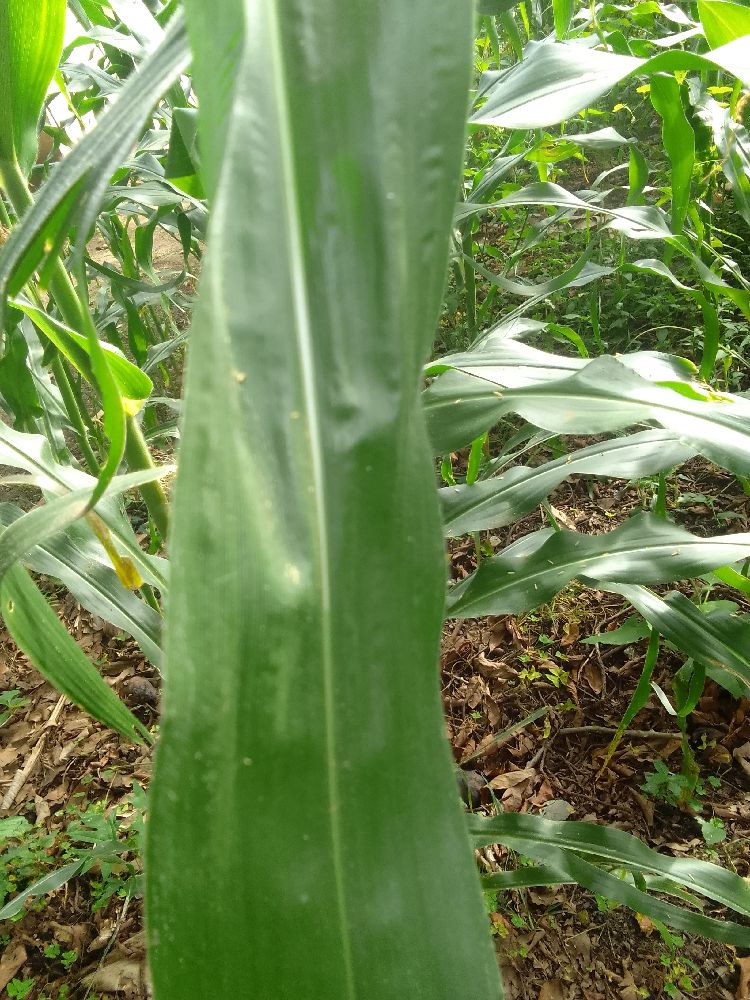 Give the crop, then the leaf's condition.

maize, healthy
